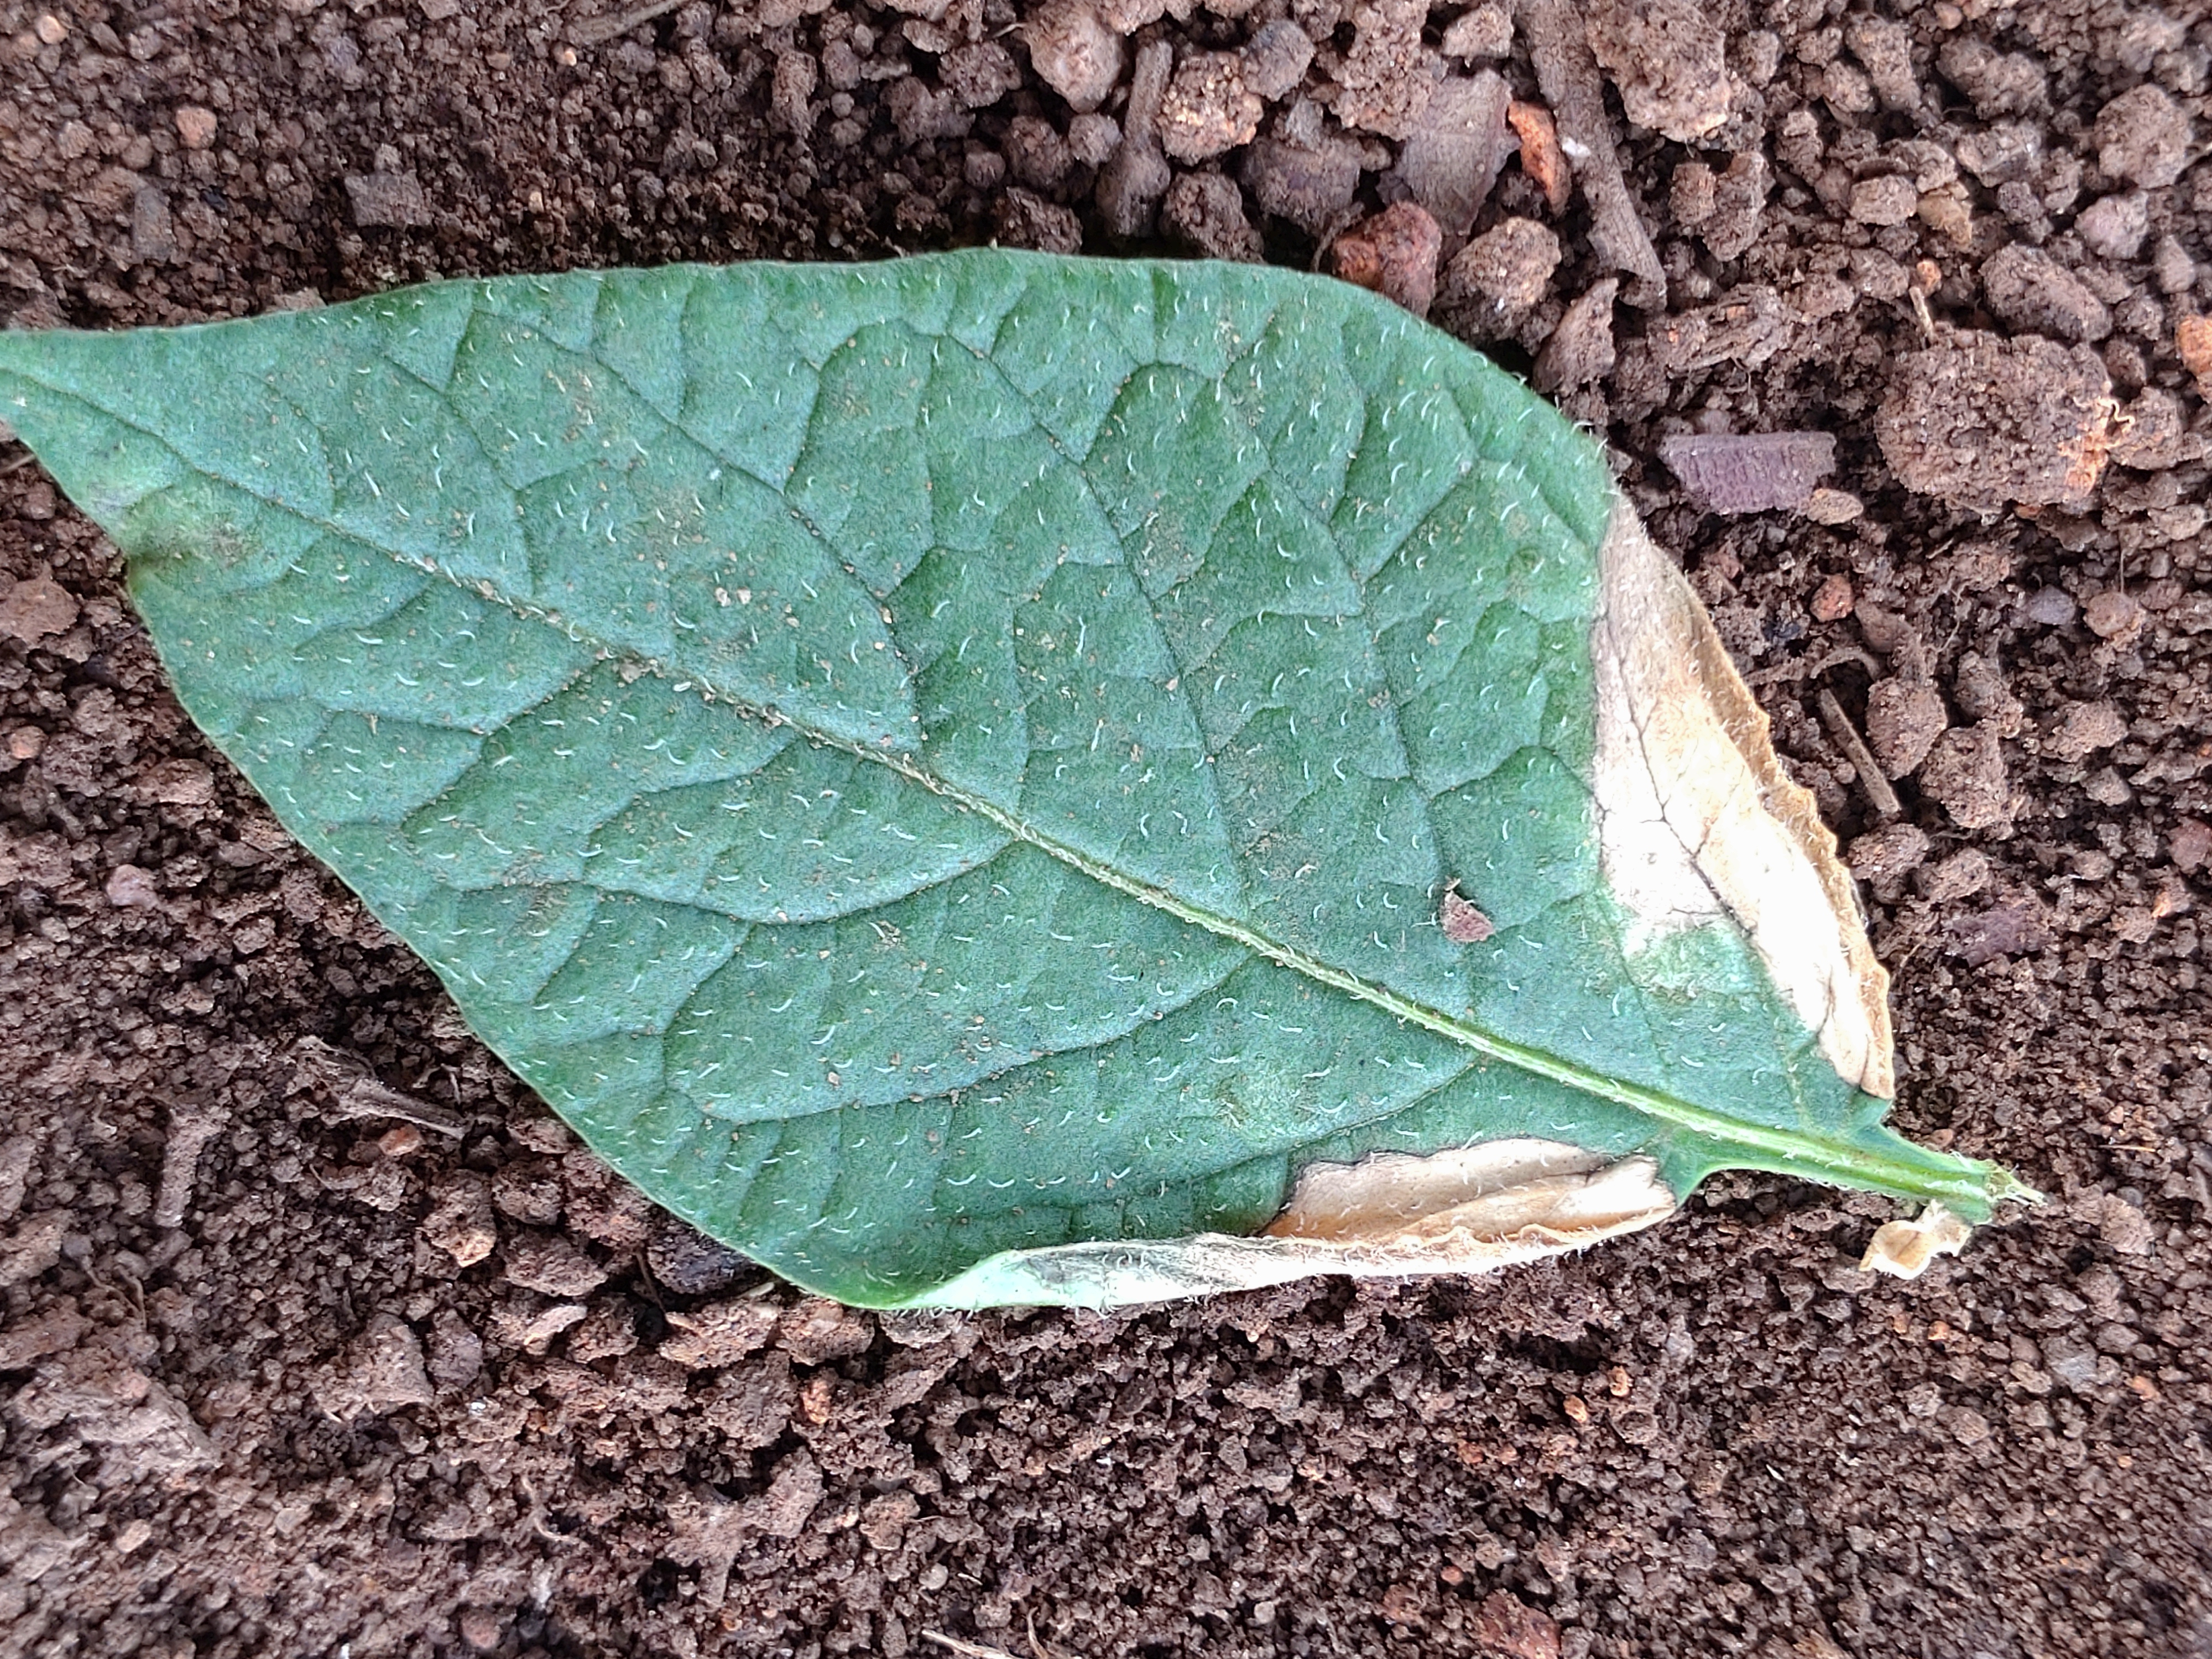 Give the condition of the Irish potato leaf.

early blight
